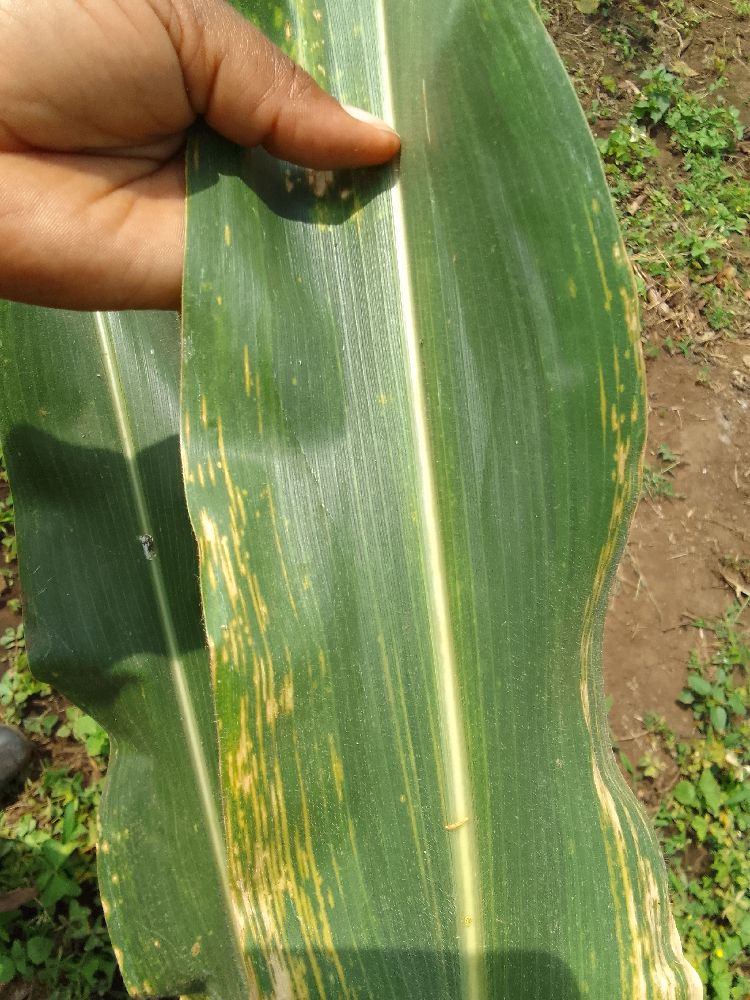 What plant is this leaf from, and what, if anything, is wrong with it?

maize, maize lethal necrosis
